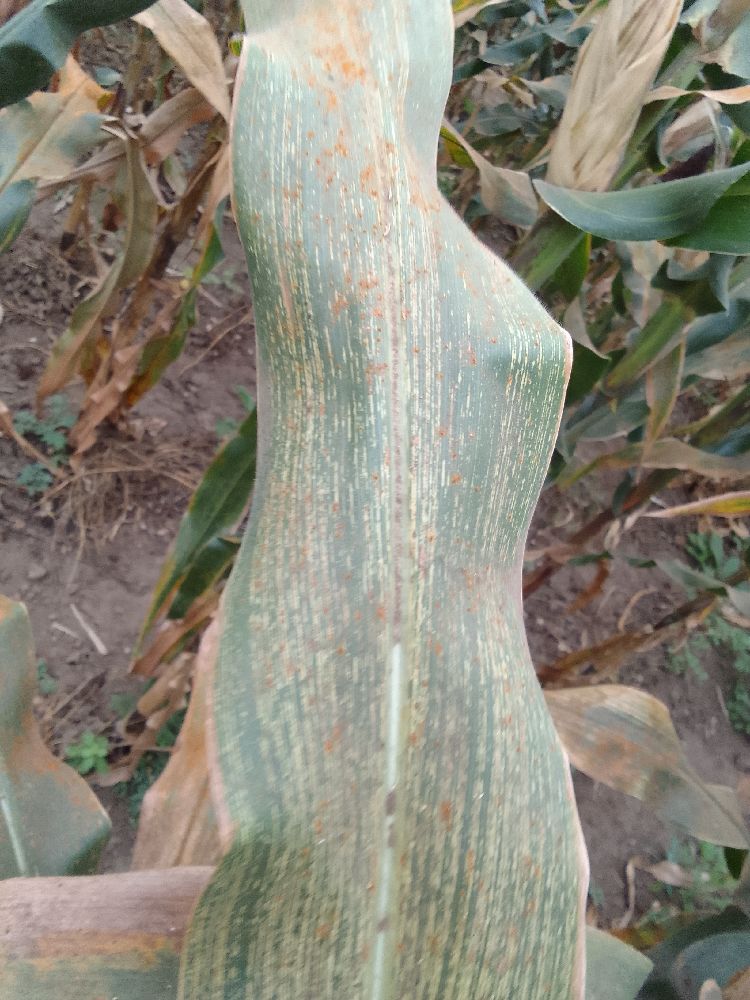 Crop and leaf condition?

maize, maize streak virus
